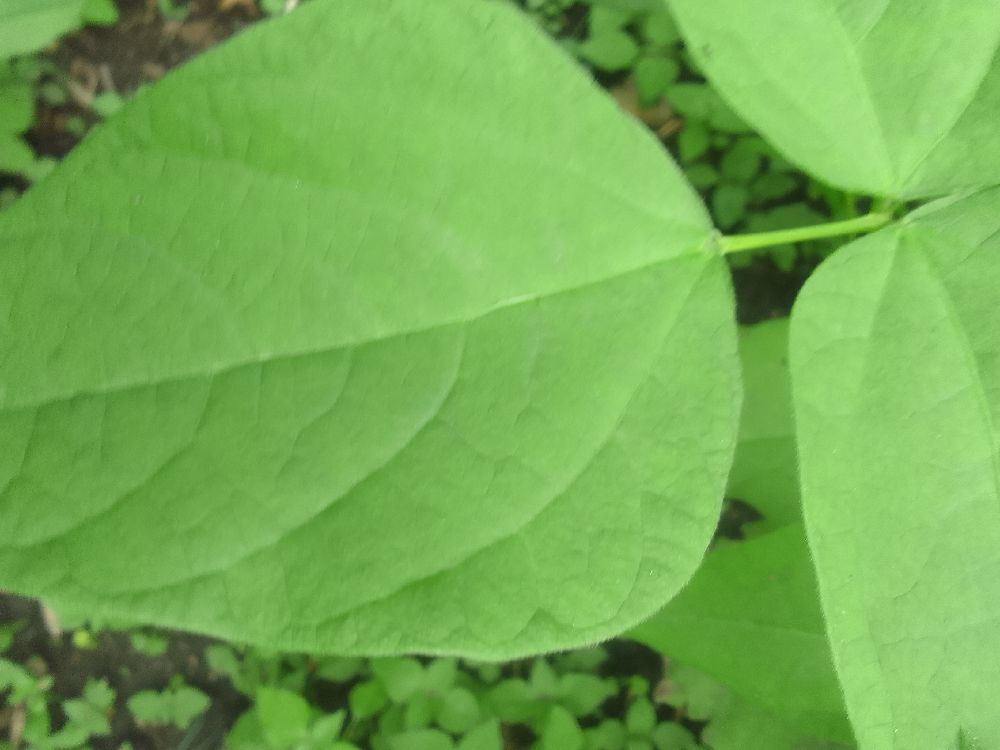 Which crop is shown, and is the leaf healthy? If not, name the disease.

common bean, healthy
